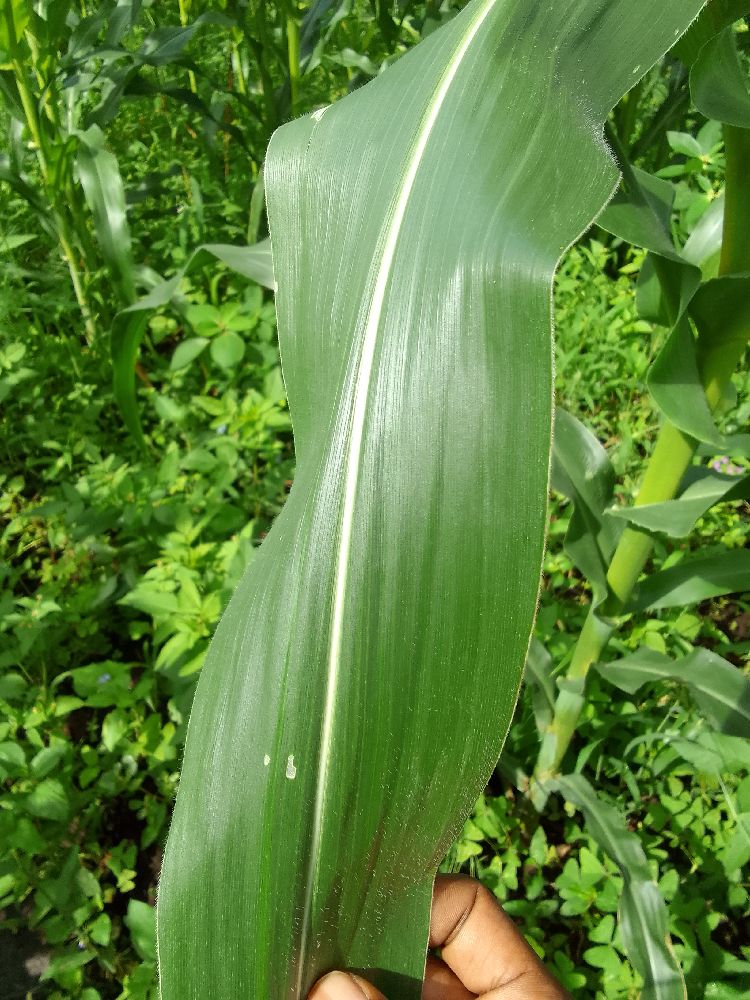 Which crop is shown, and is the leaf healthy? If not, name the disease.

maize, healthy
